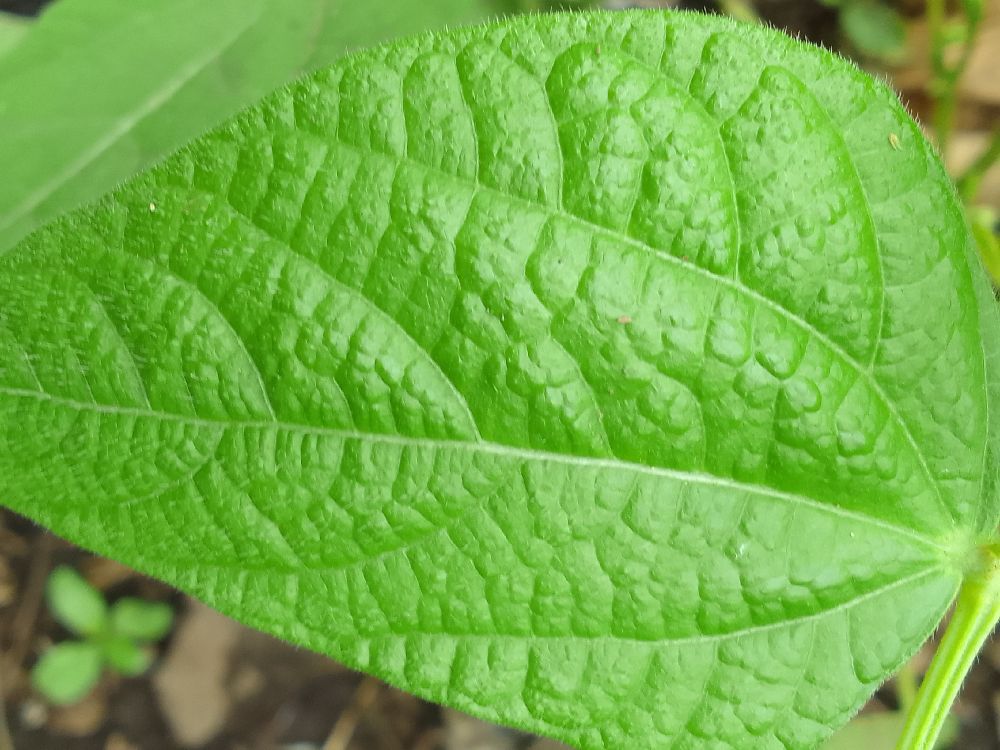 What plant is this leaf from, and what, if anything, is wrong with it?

common bean, healthy
